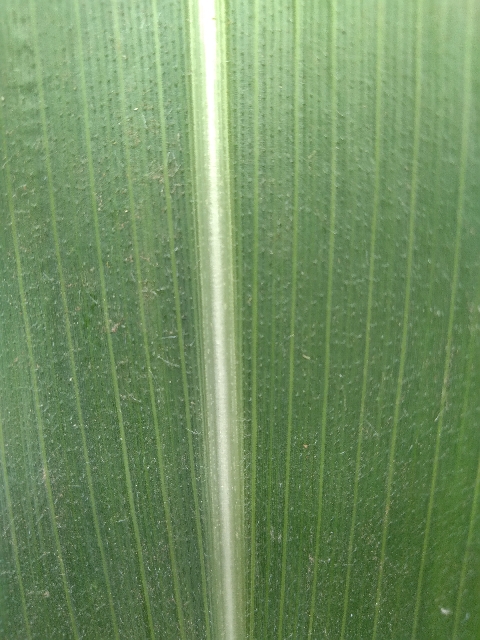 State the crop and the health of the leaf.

maize, healthy
